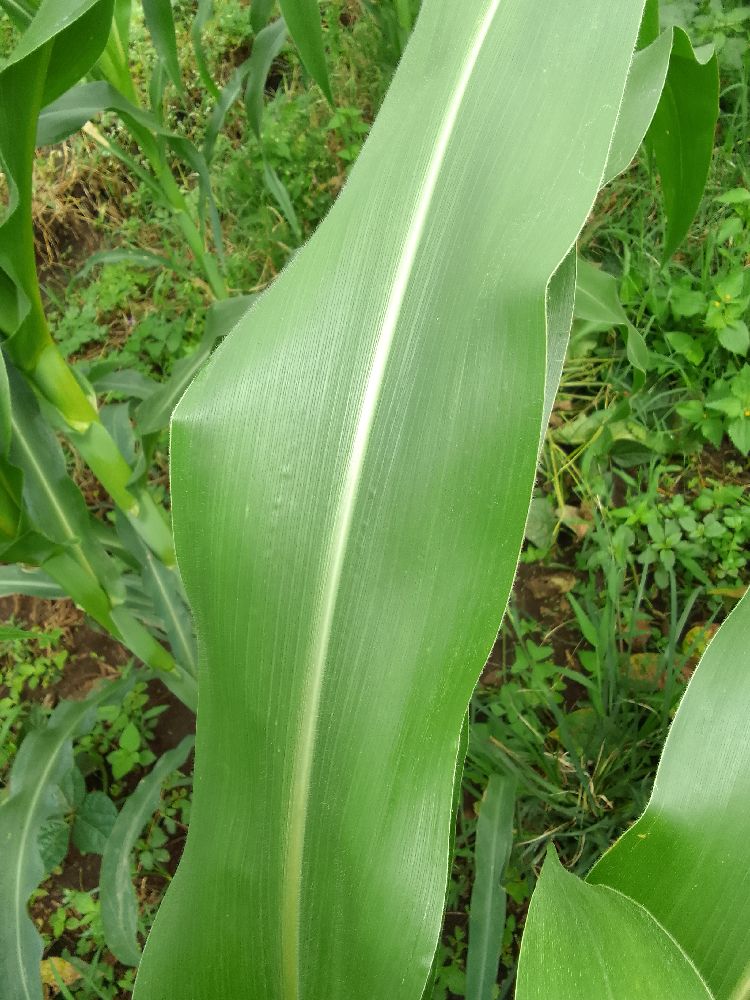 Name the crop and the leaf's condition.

maize, healthy
